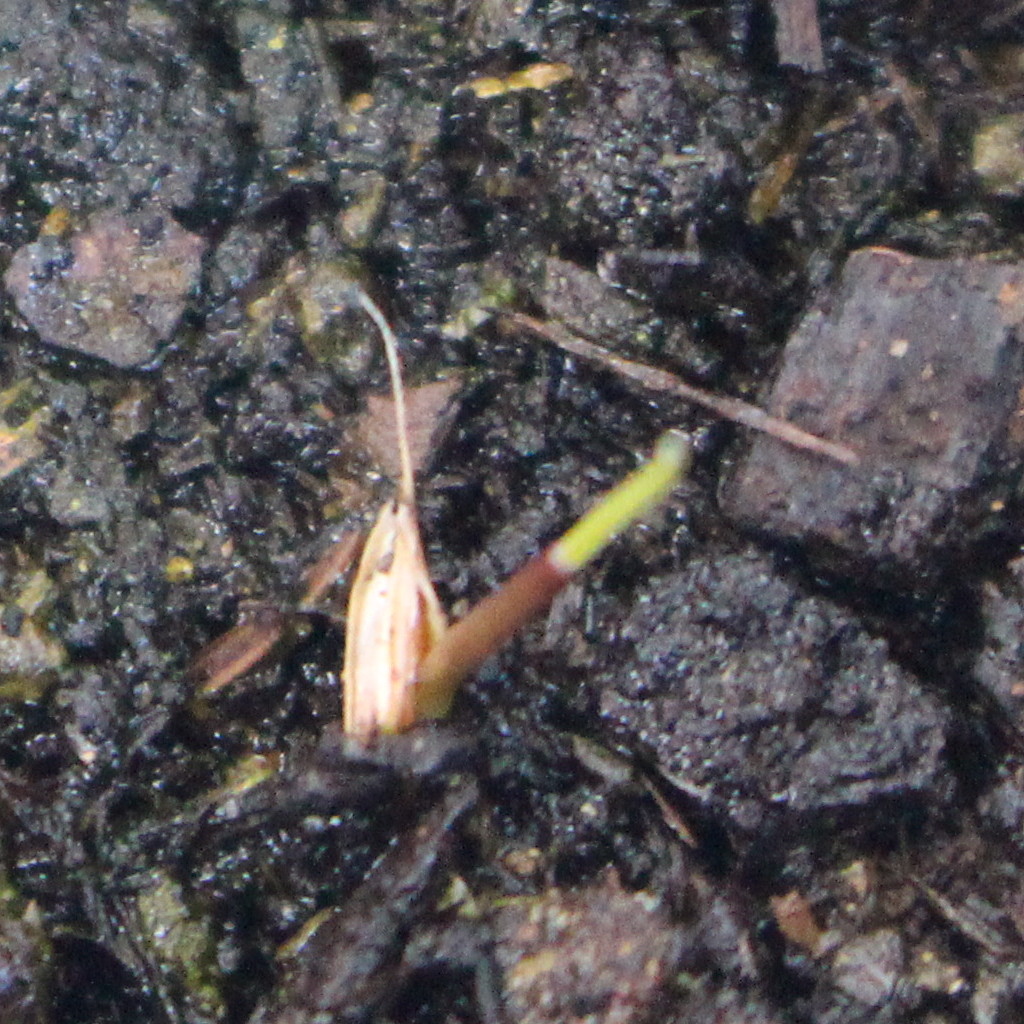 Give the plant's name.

Lolium multiflorum
